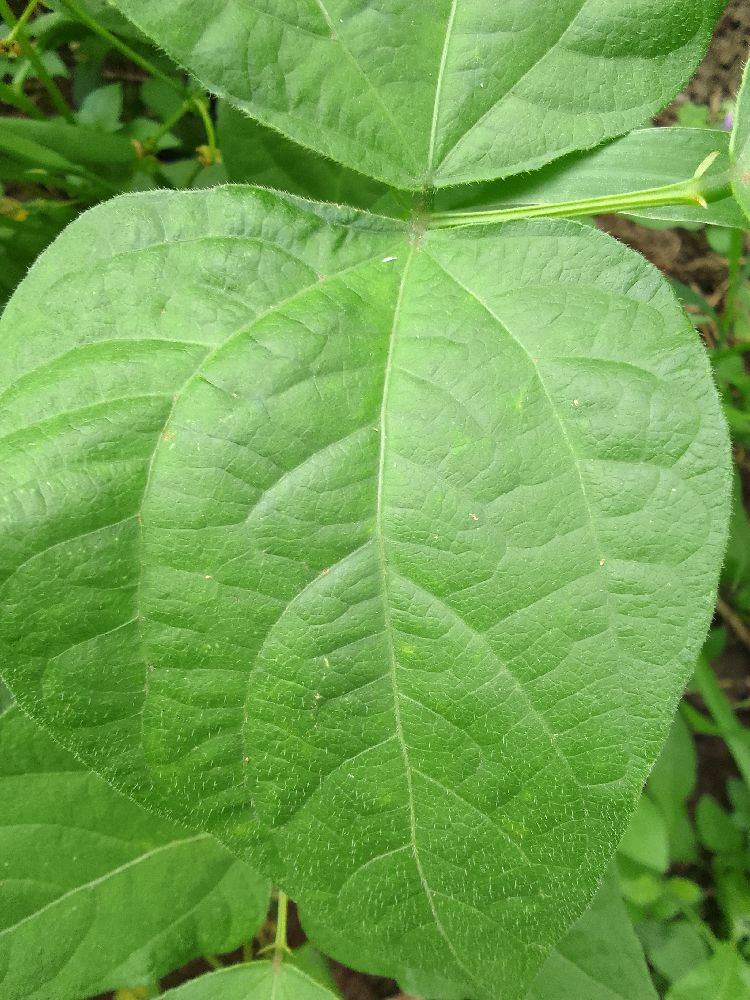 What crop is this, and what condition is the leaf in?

common bean, healthy
